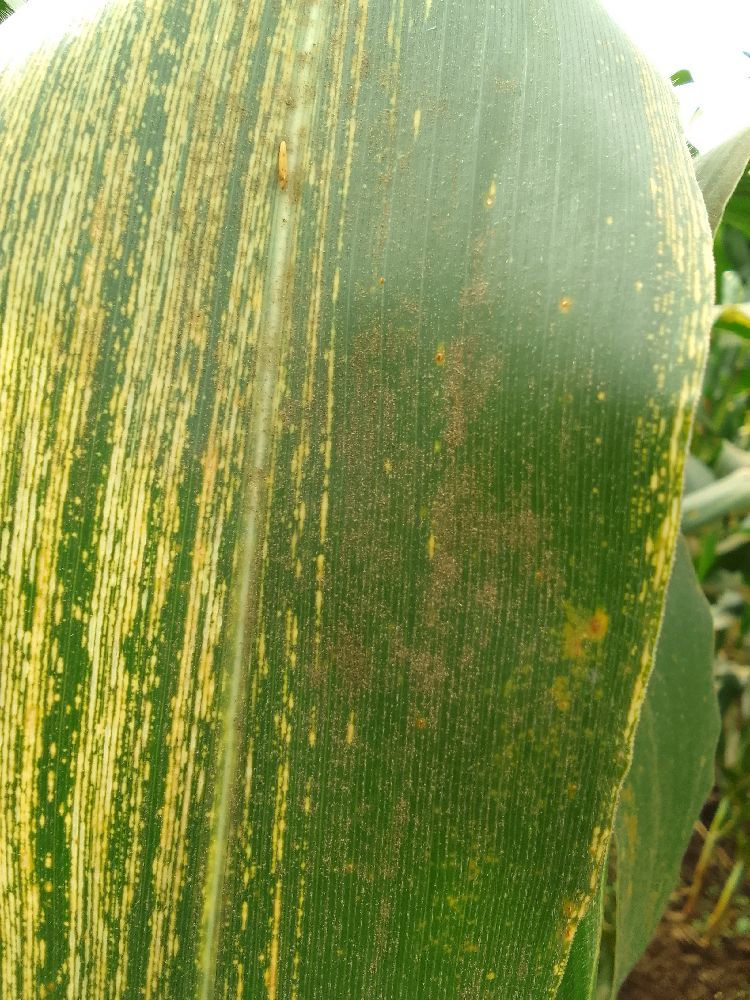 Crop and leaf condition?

maize, maize streak virus
